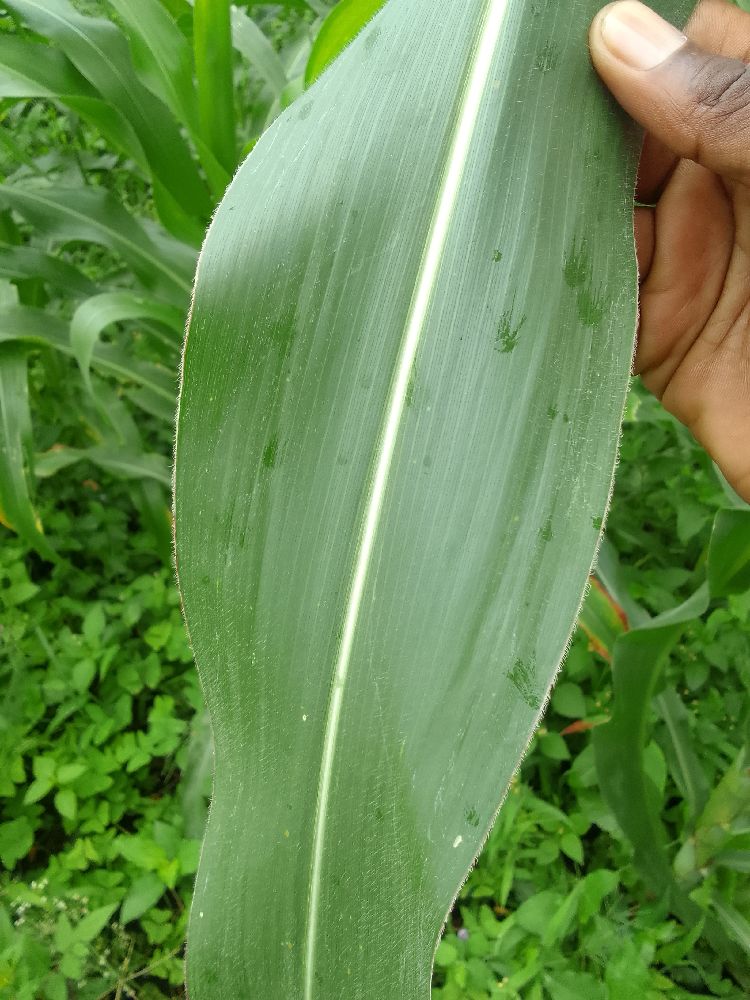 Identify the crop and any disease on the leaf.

maize, healthy
